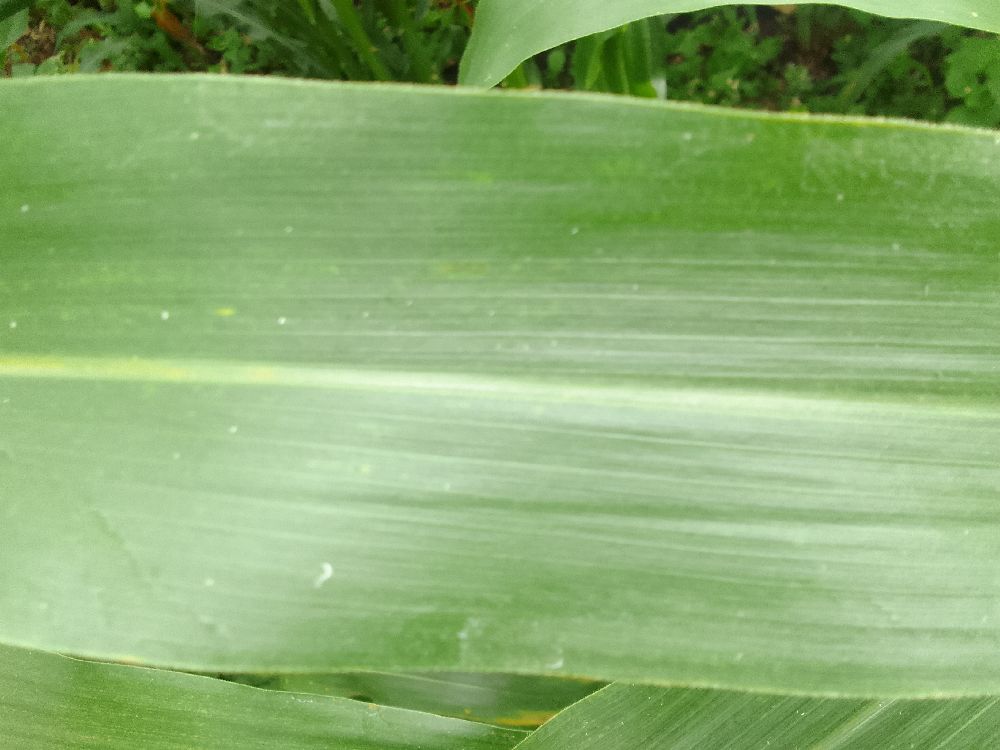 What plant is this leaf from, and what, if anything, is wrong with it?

maize, healthy
